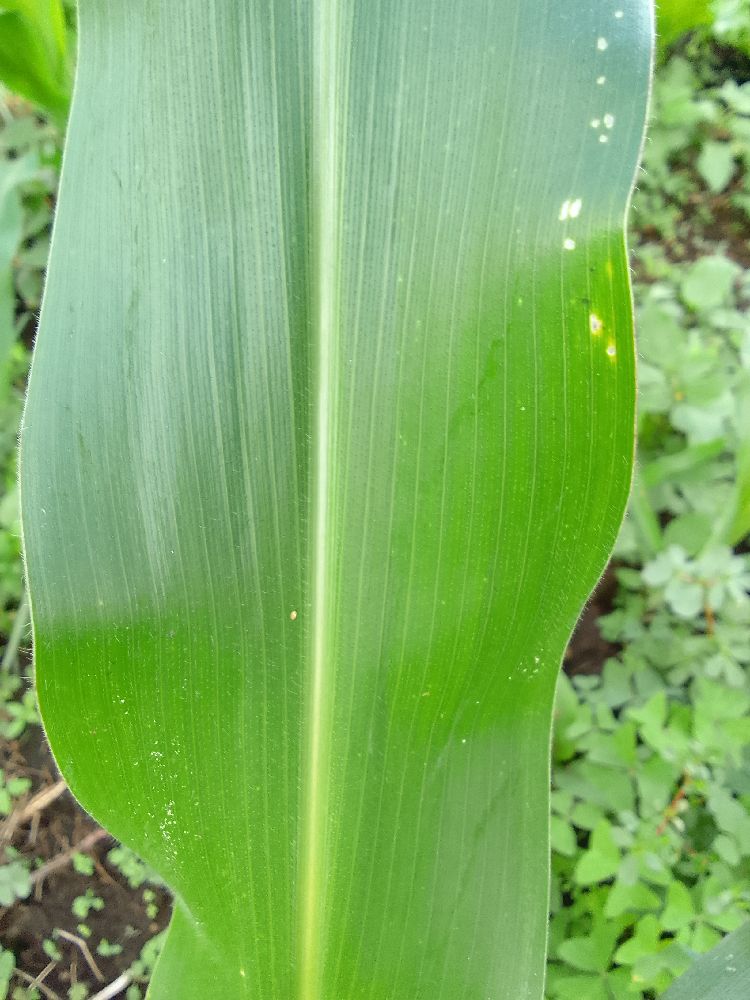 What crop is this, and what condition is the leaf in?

maize, healthy
